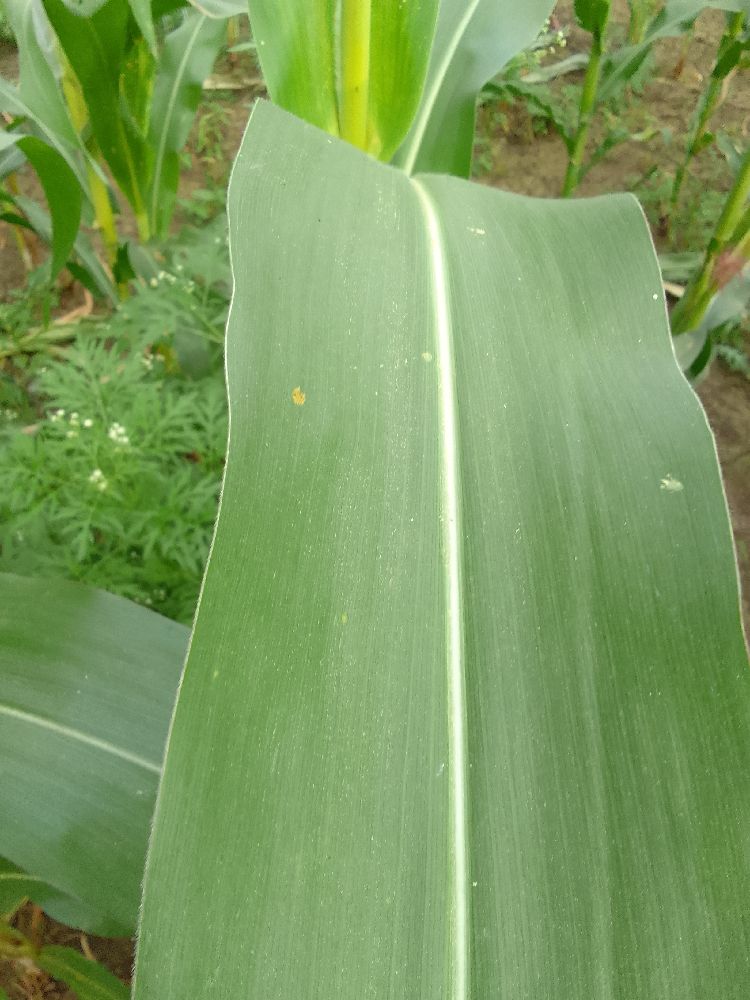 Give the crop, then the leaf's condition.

maize, healthy
